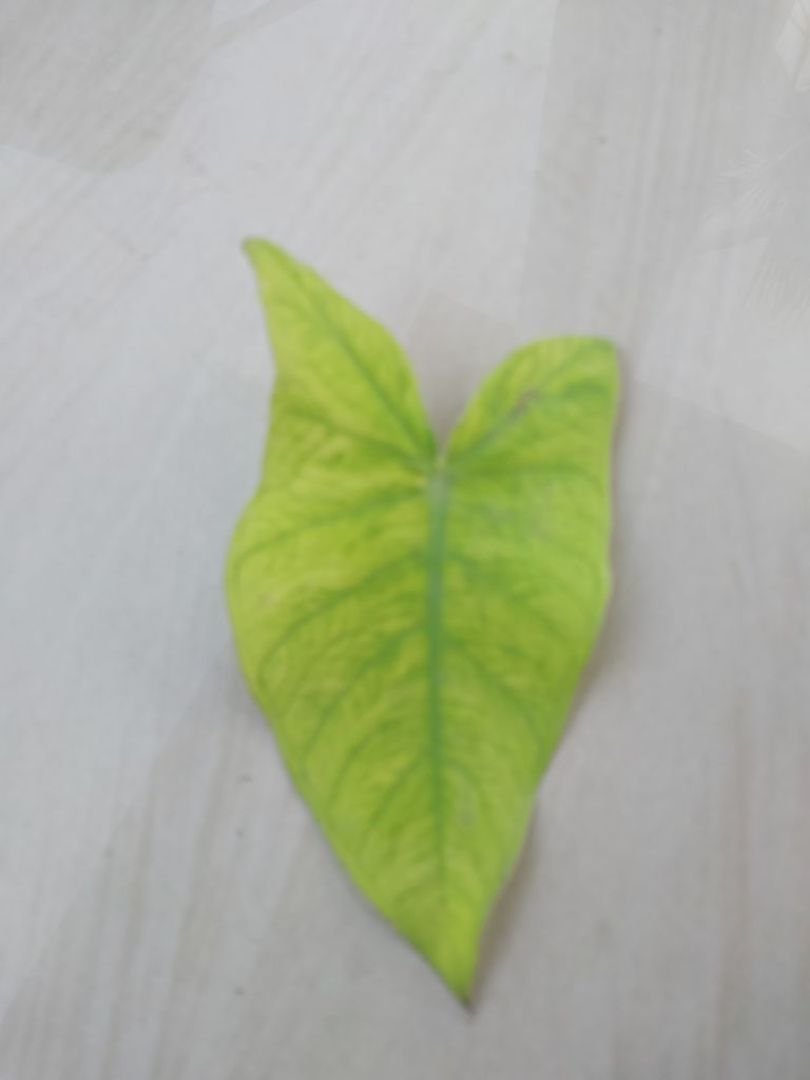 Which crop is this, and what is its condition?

taro, mosaic
